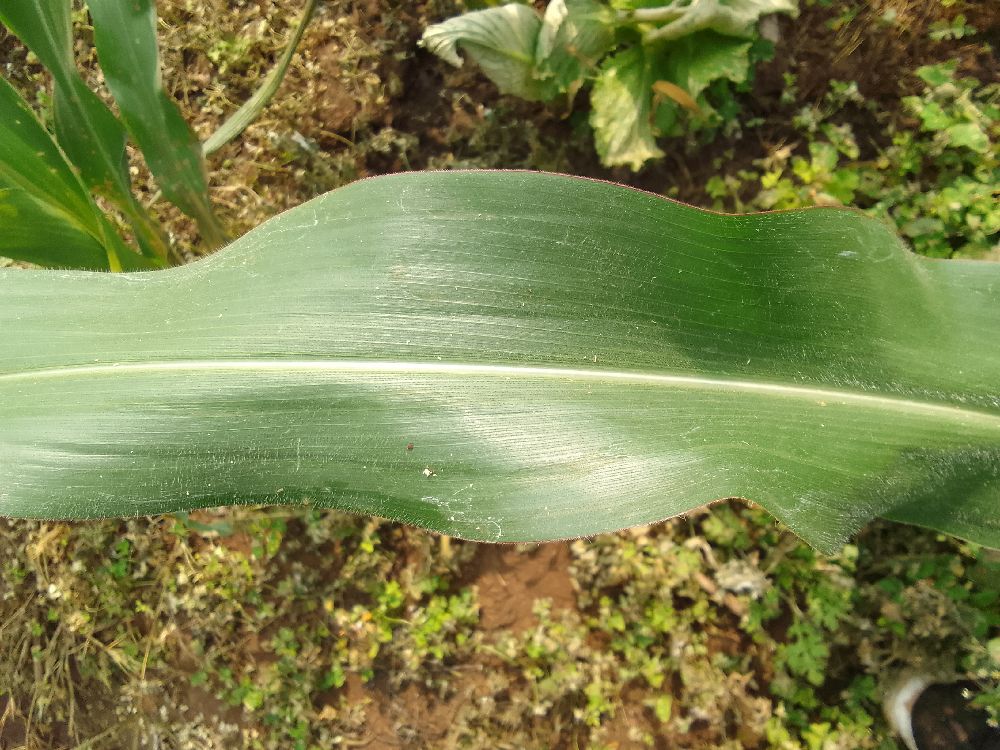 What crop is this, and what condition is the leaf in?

maize, healthy
